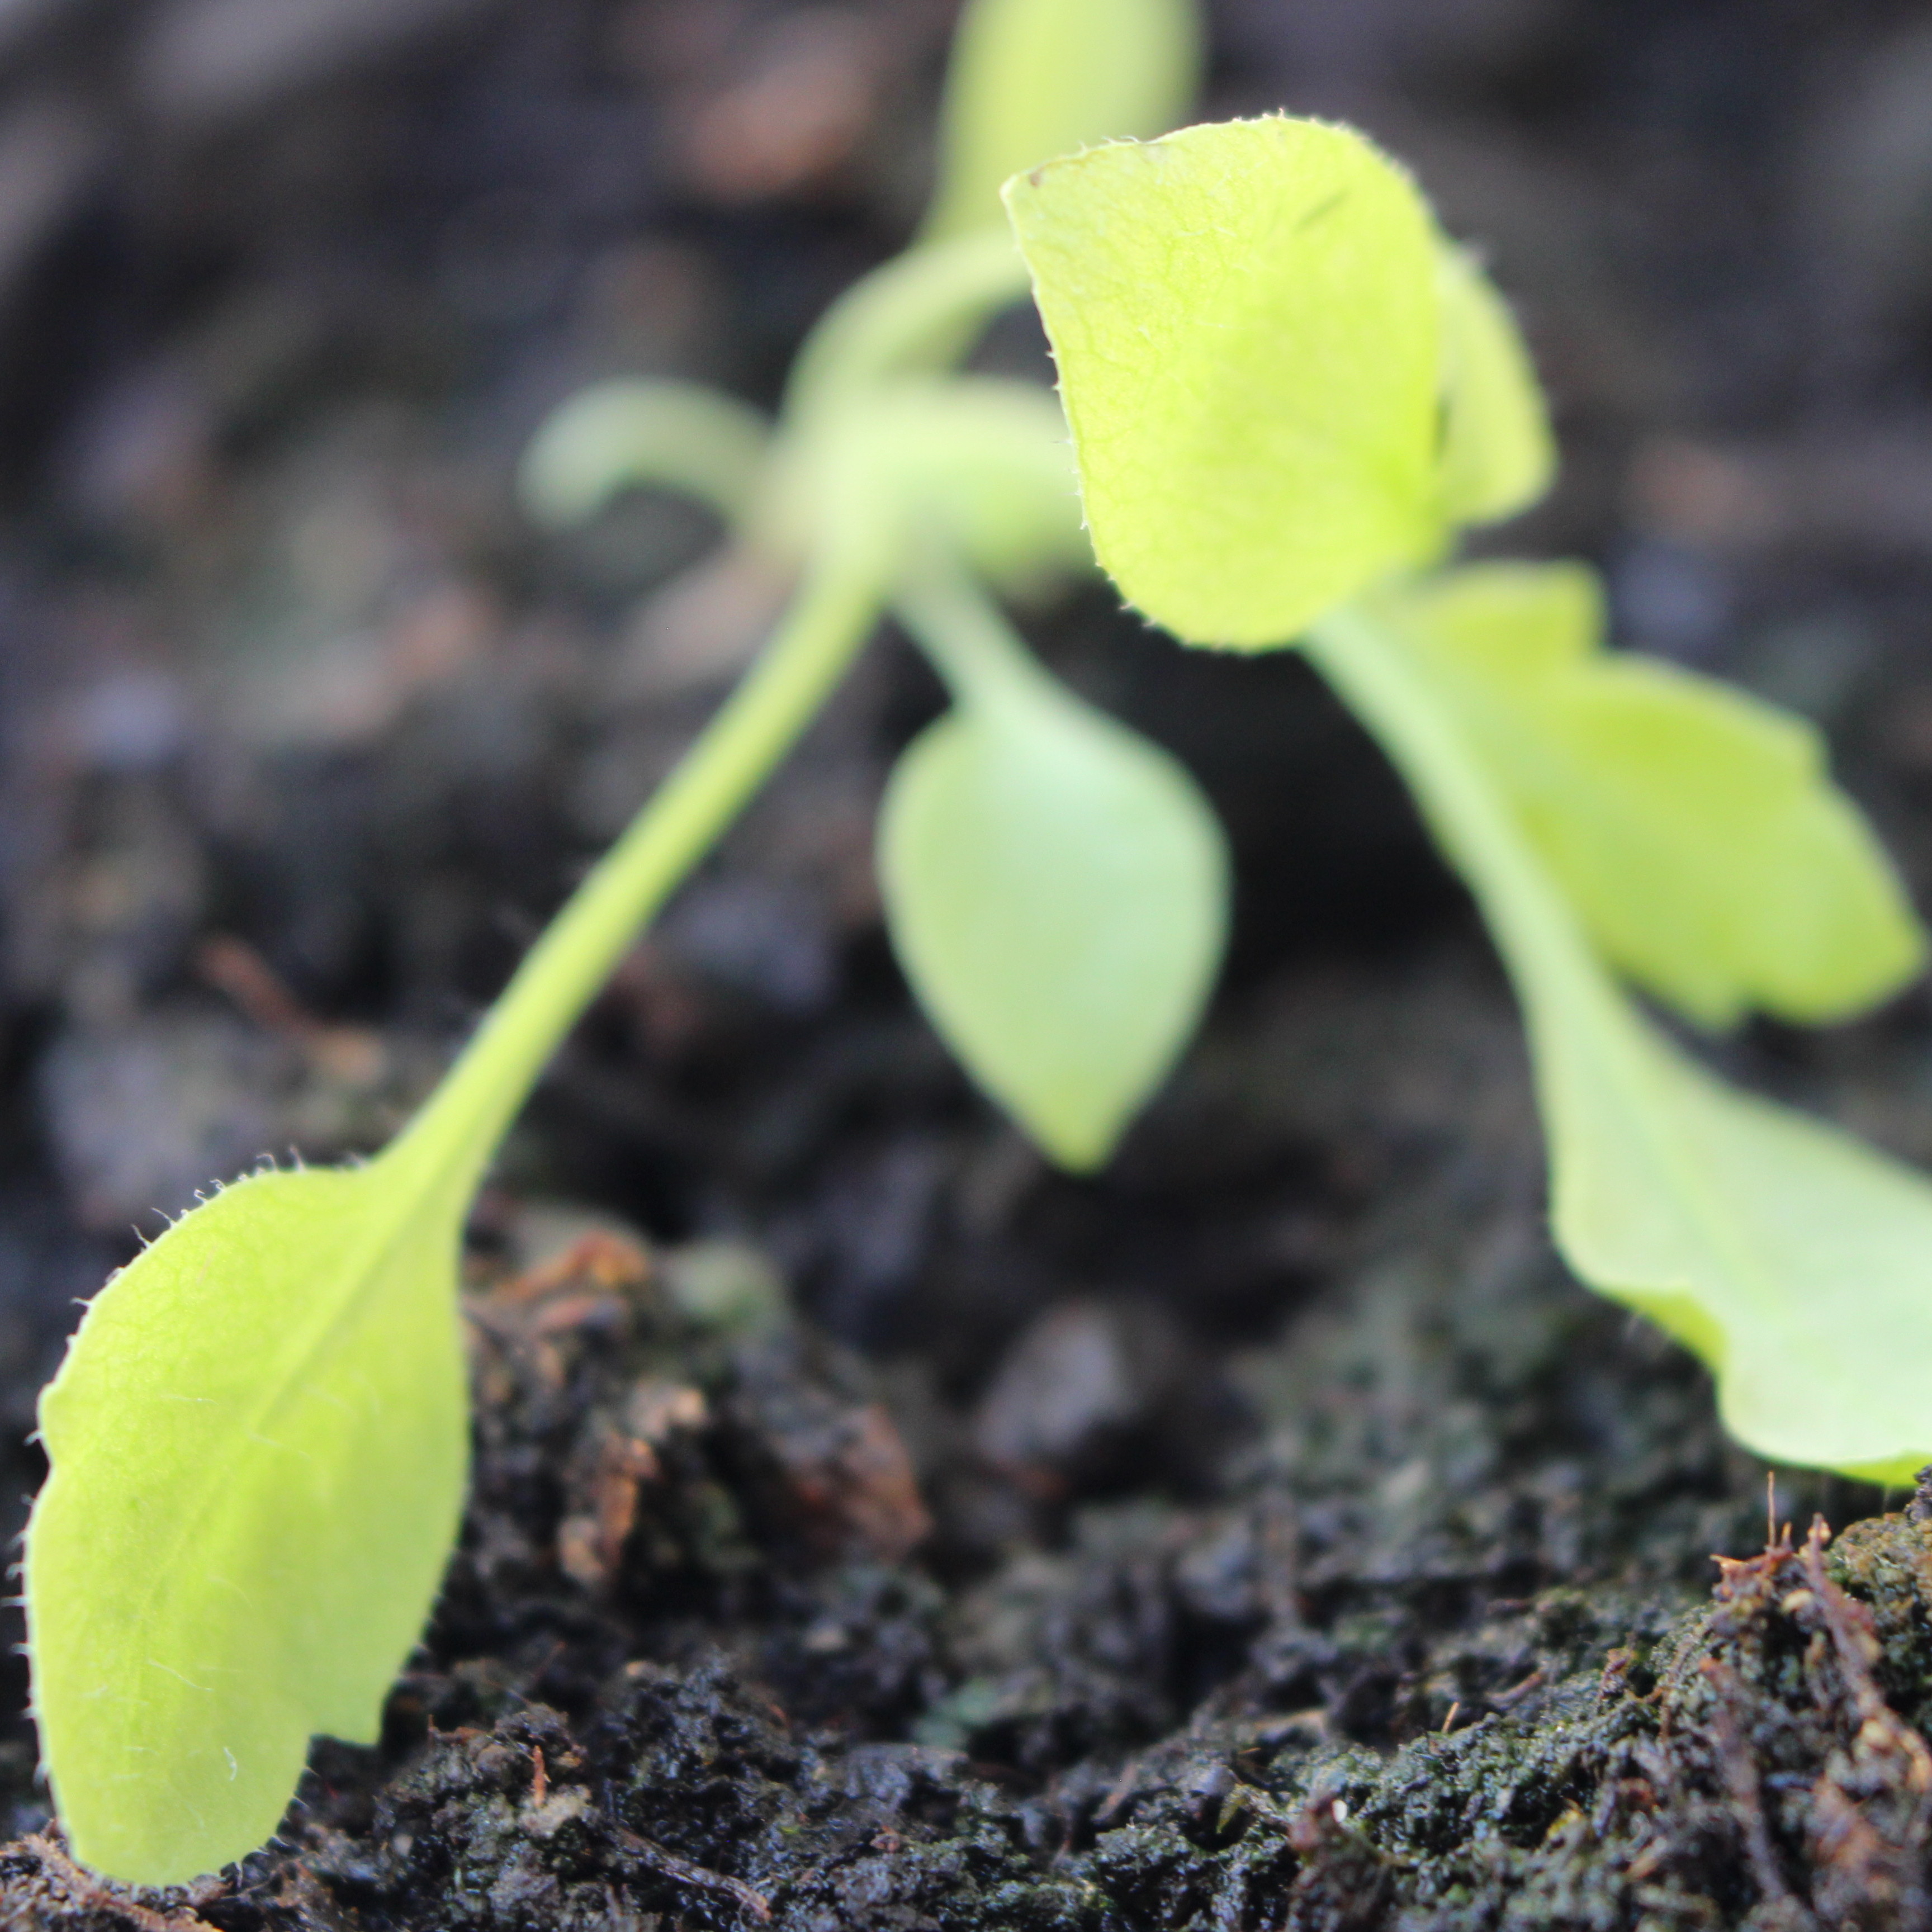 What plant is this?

Papaver rhoeas
